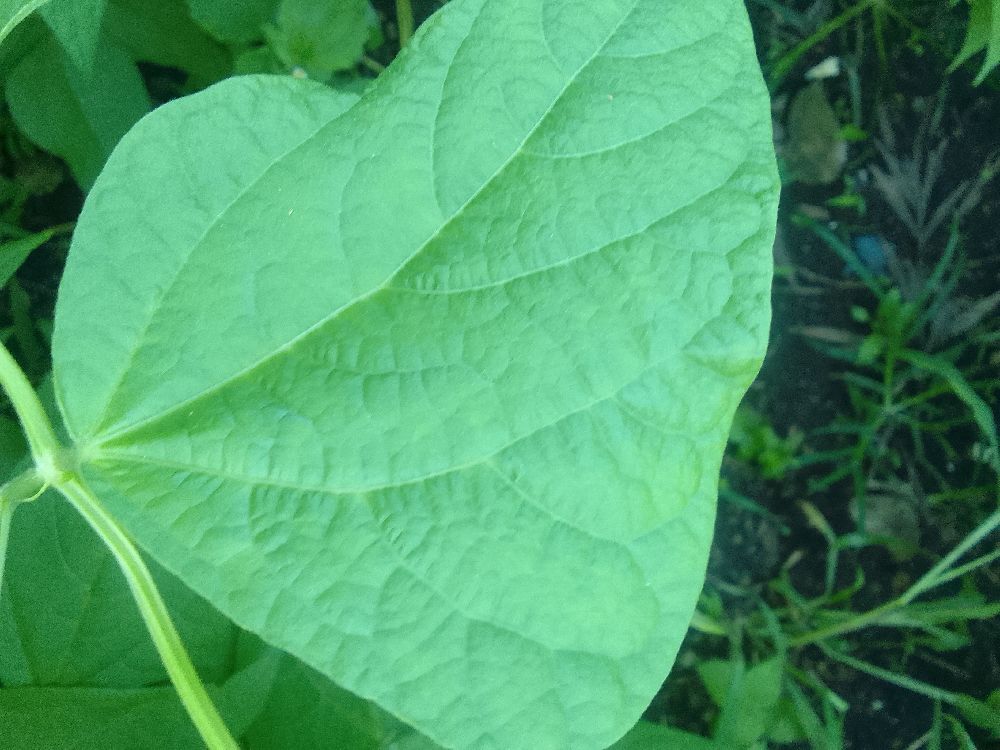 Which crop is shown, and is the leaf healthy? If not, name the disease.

common bean, healthy
